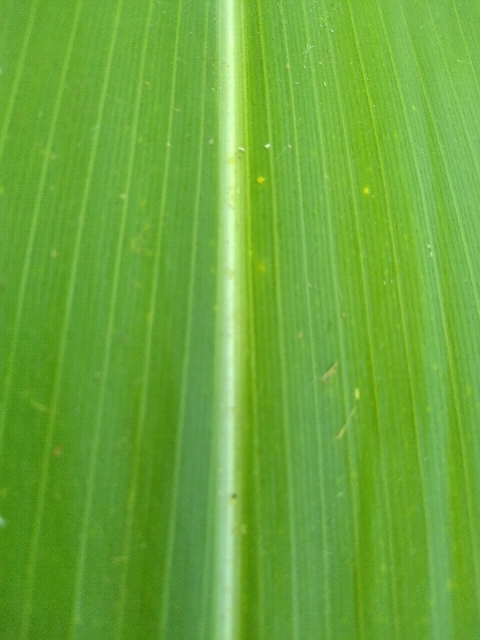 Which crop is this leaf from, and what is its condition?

maize, healthy
